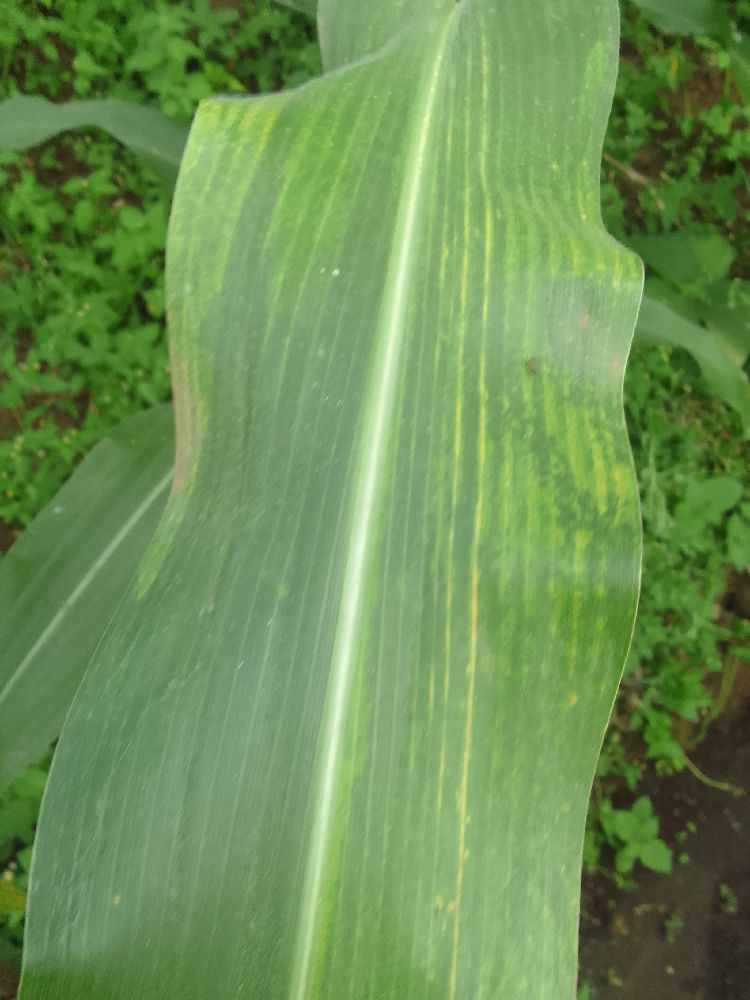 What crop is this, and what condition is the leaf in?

maize, maize lethal necrosis
